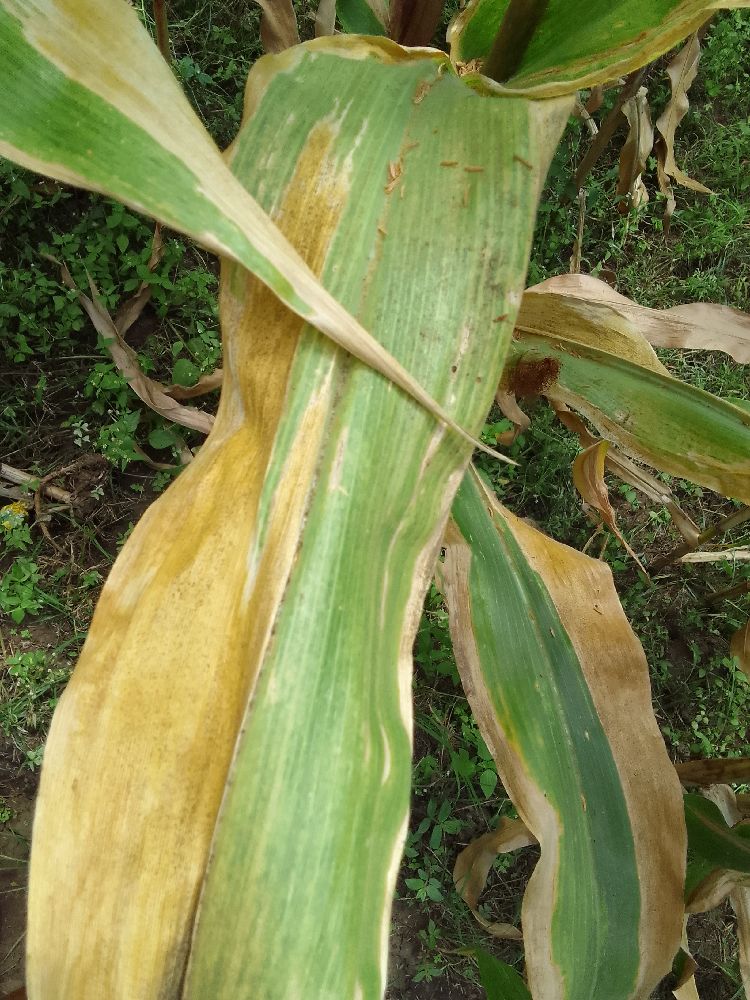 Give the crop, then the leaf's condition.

maize, maize lethal necrosis
